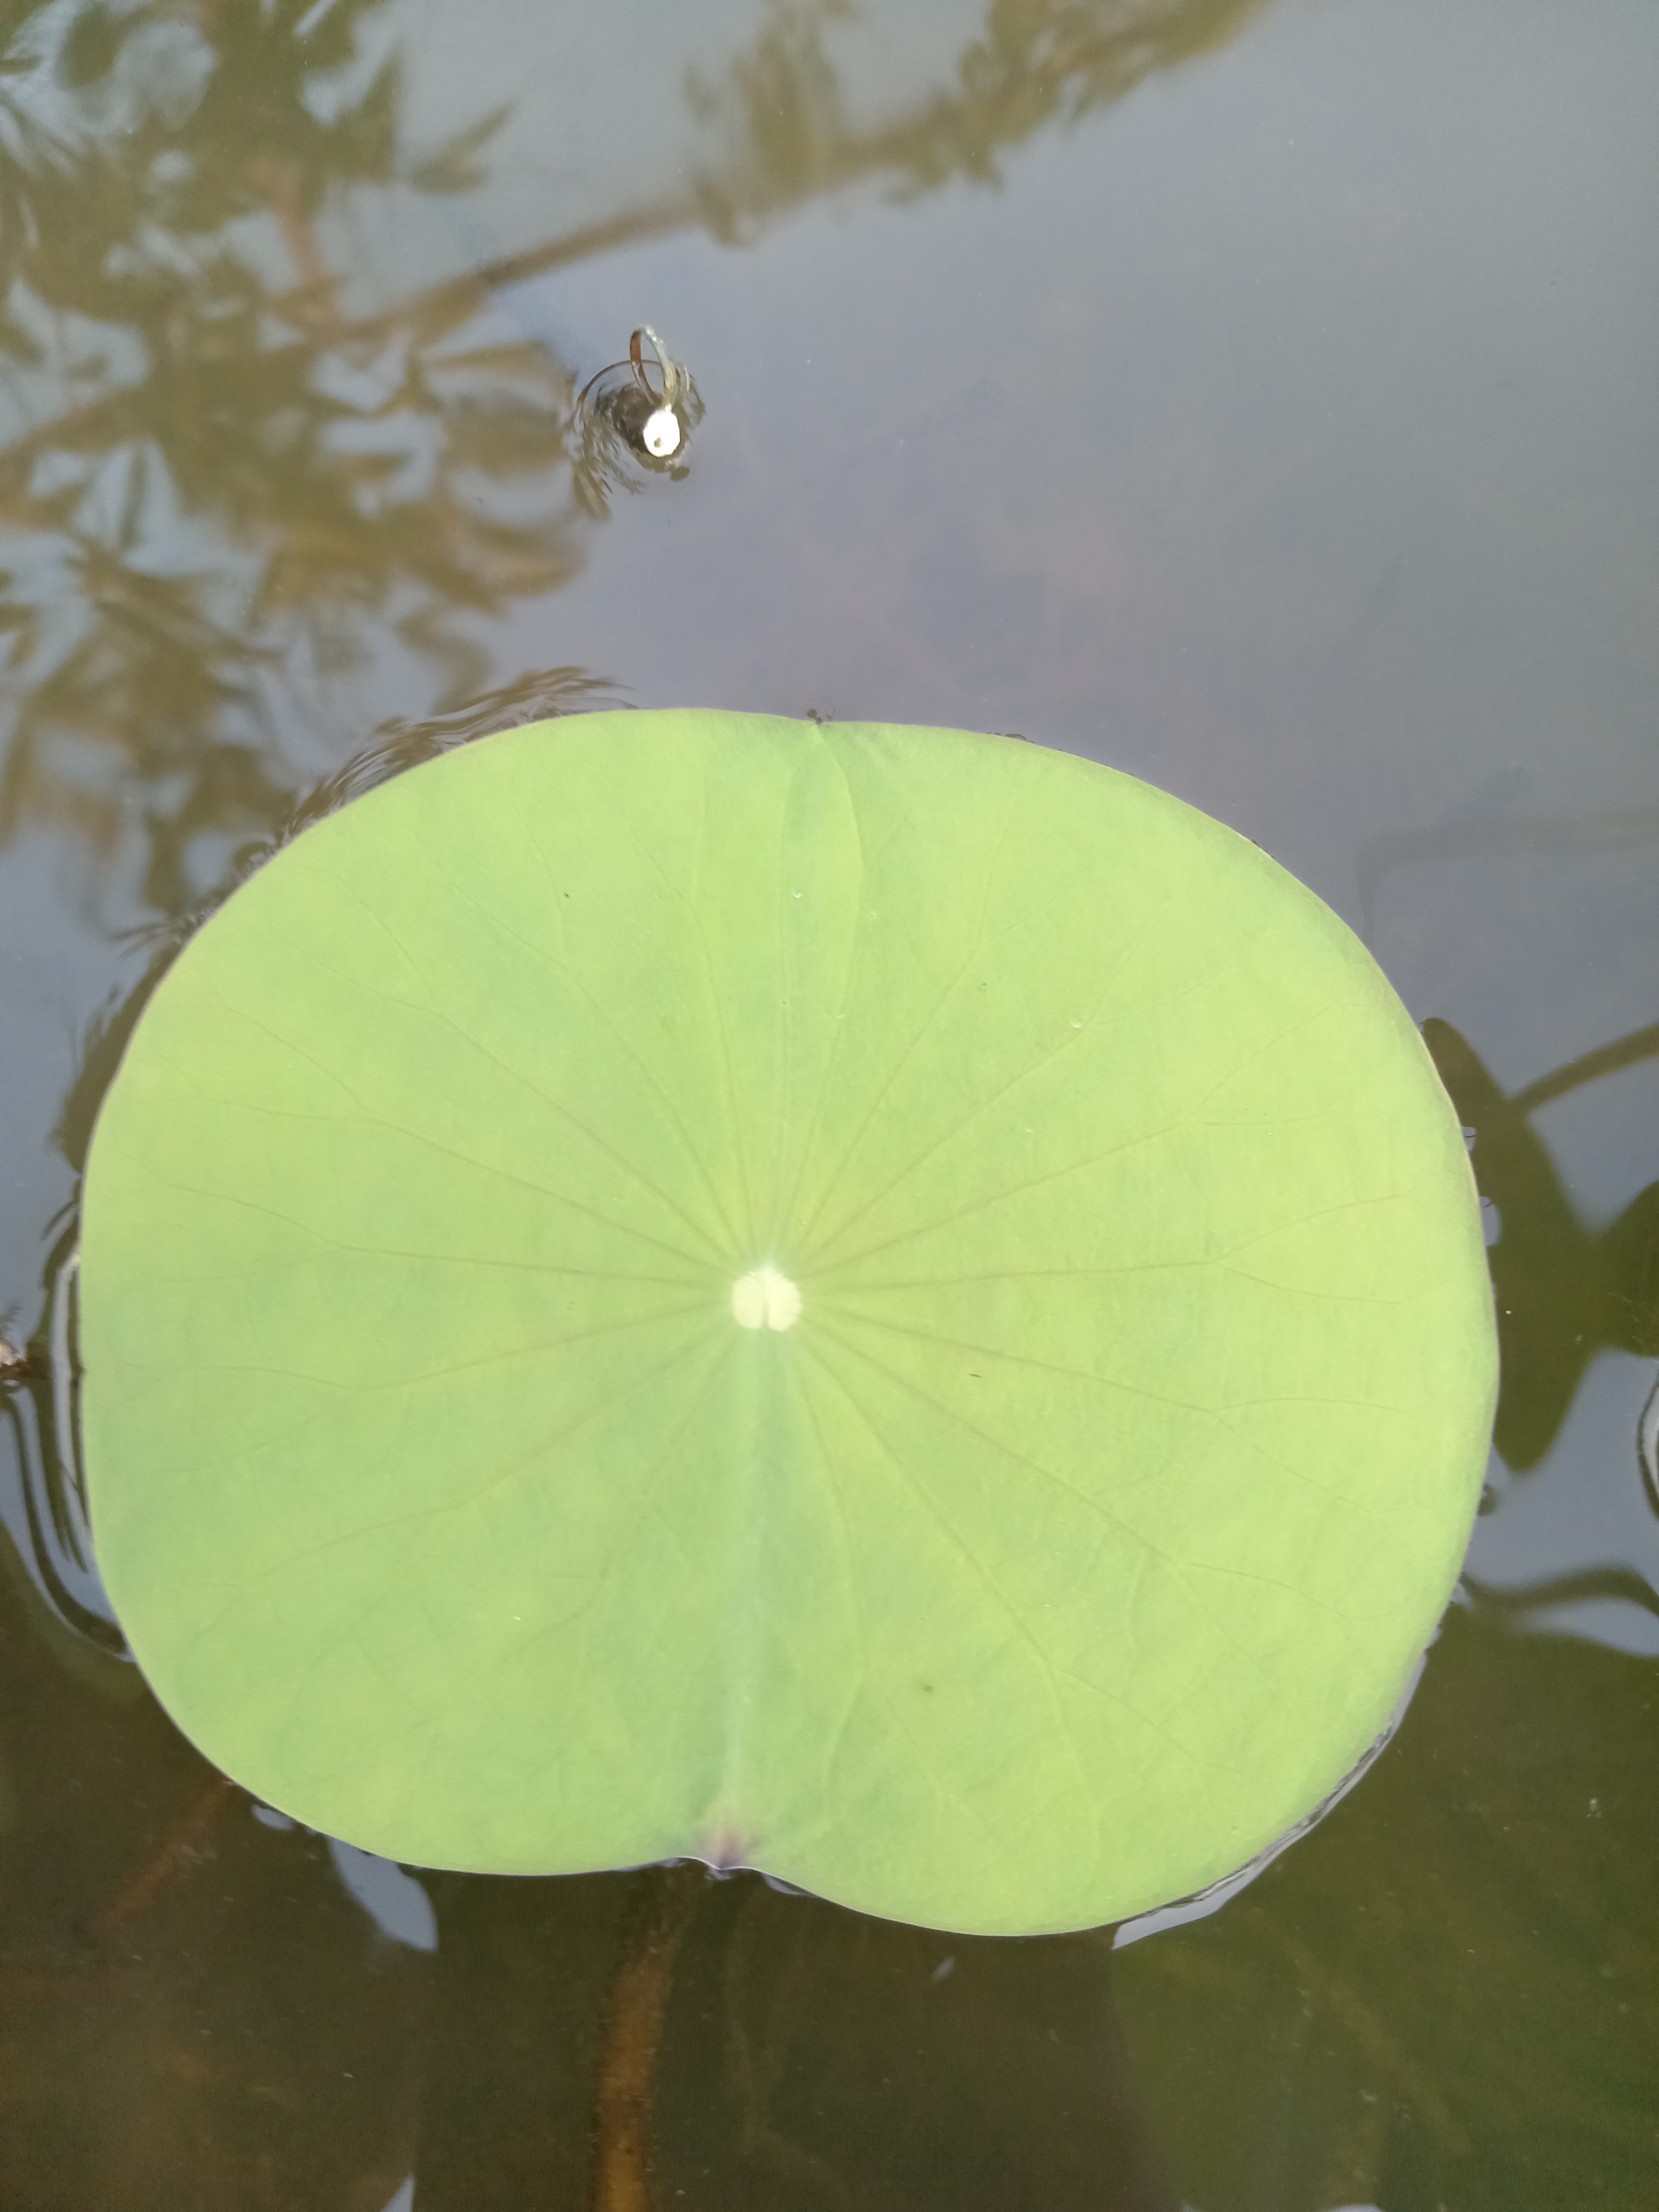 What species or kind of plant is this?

lotus
